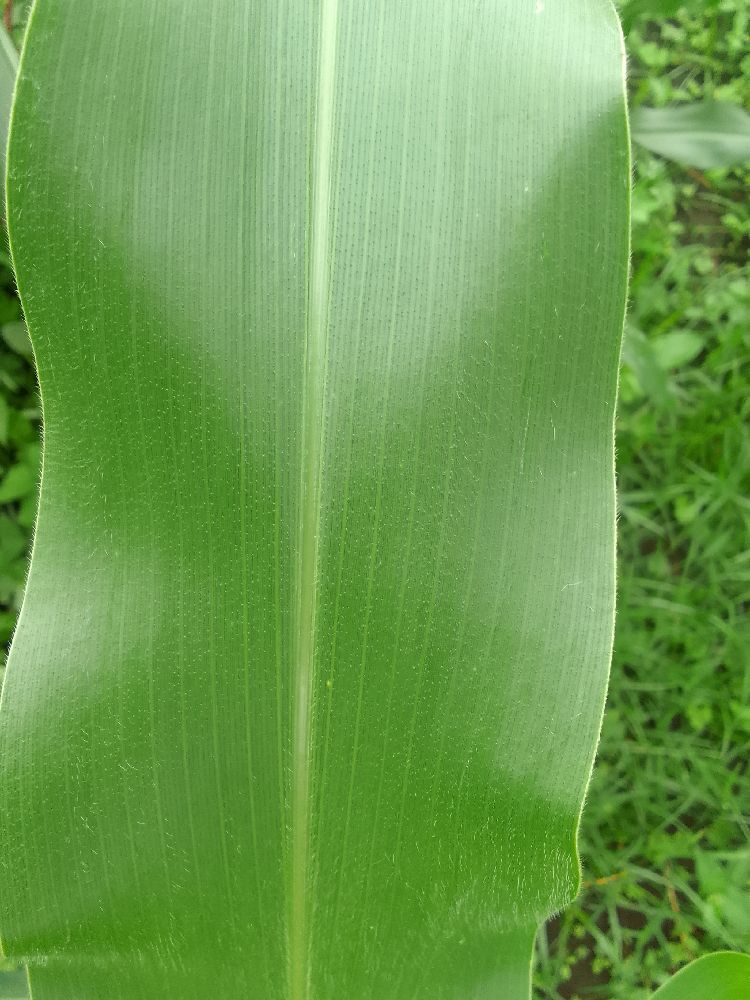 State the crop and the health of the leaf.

maize, healthy
